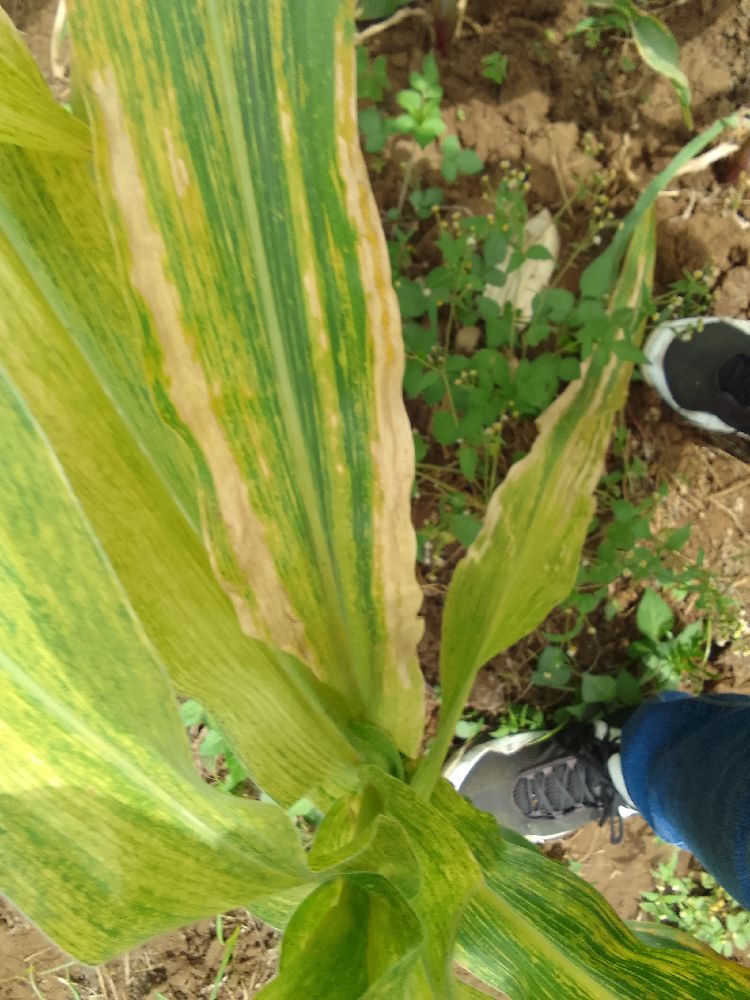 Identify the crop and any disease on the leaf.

maize, maize lethal necrosis
